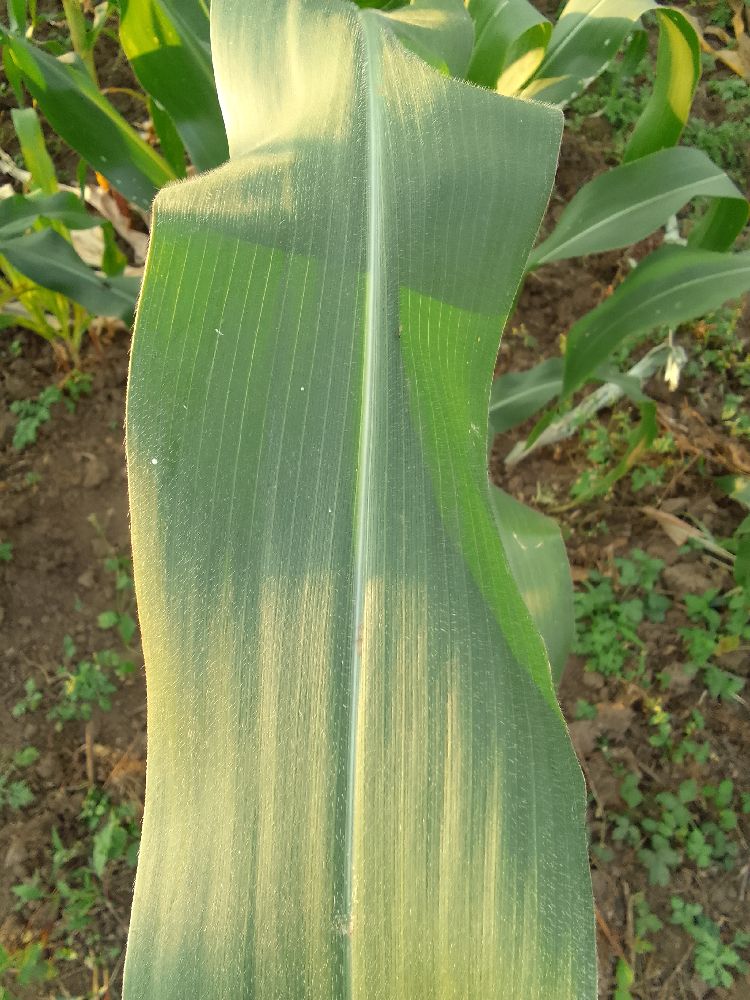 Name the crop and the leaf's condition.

maize, healthy
